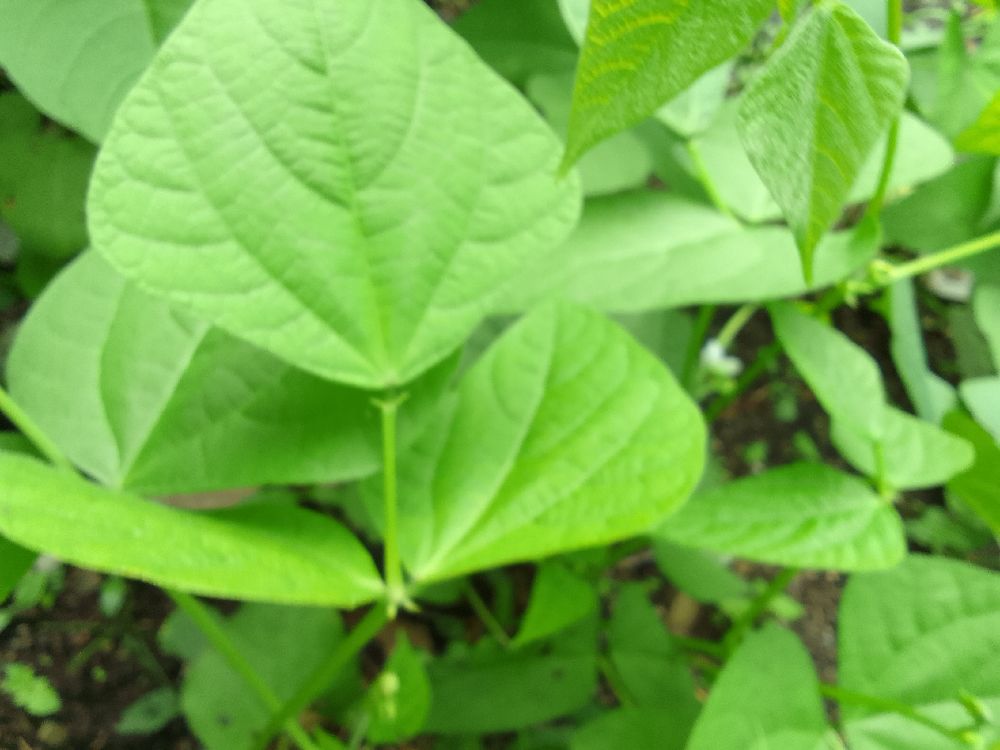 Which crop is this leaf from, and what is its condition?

common bean, healthy
